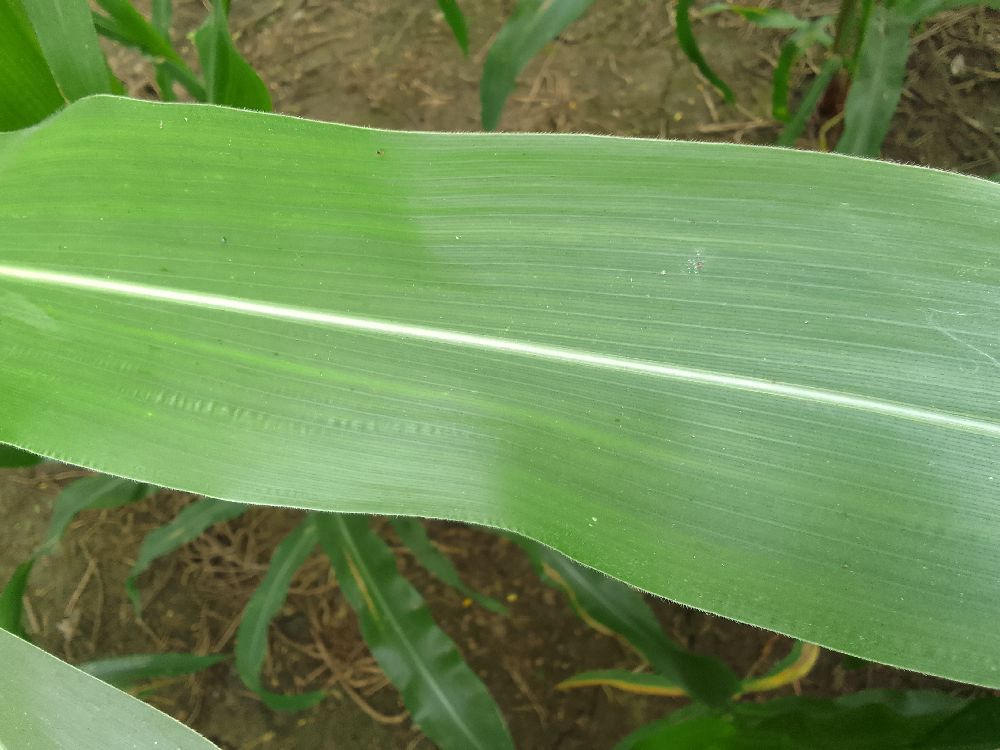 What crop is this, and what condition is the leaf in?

maize, healthy
